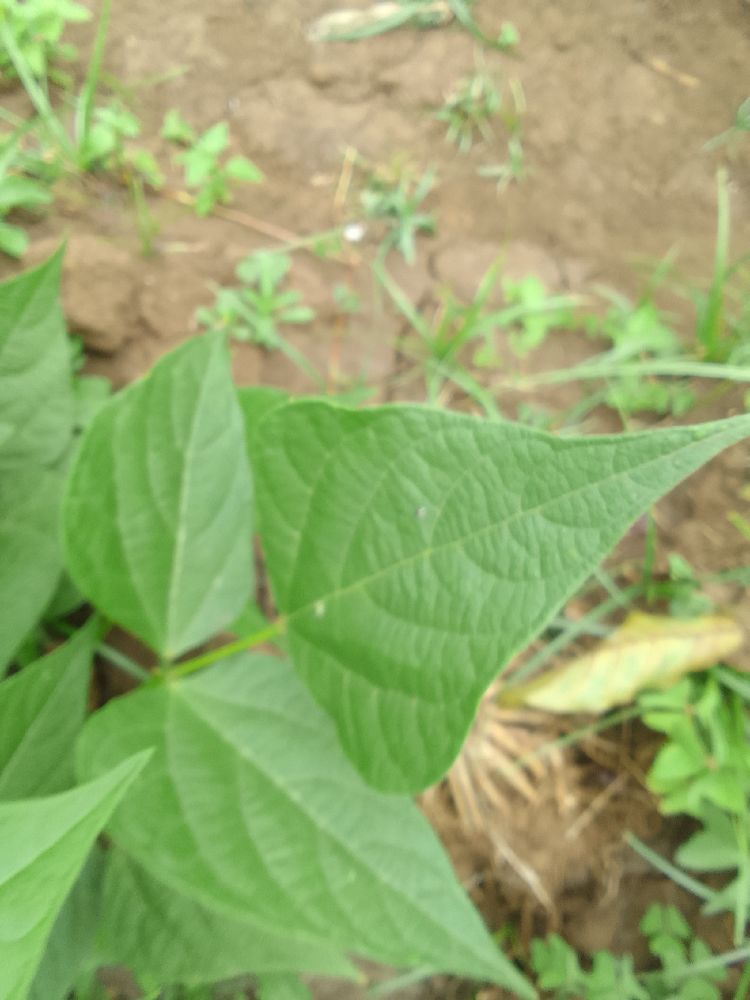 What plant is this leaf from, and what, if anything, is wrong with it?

common bean, healthy
